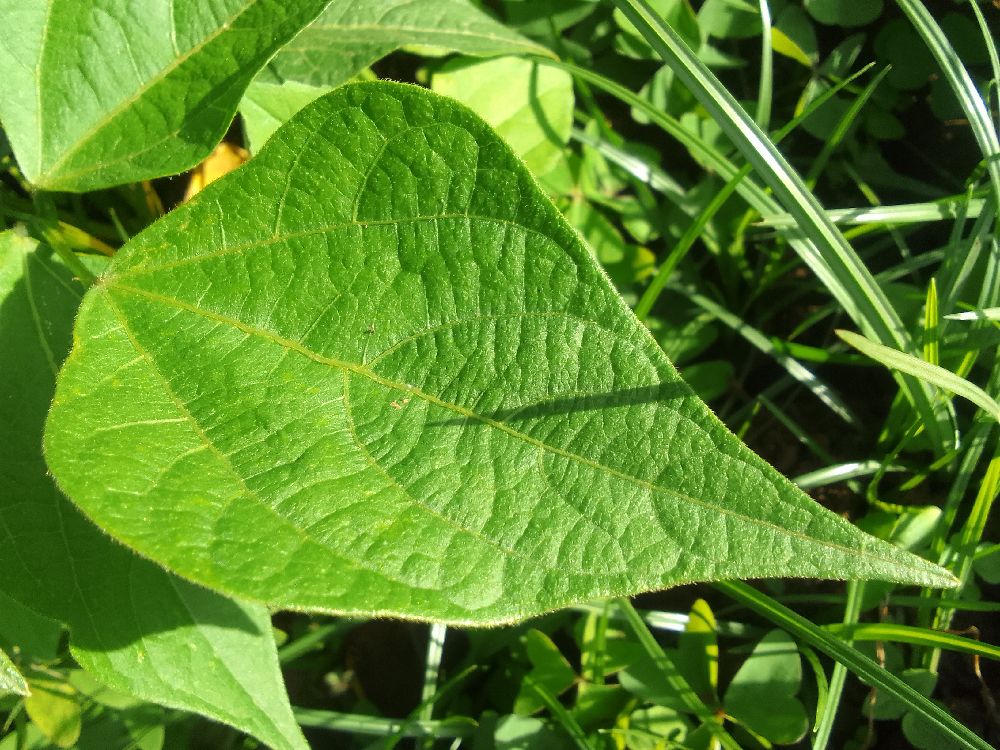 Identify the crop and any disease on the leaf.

common bean, healthy
